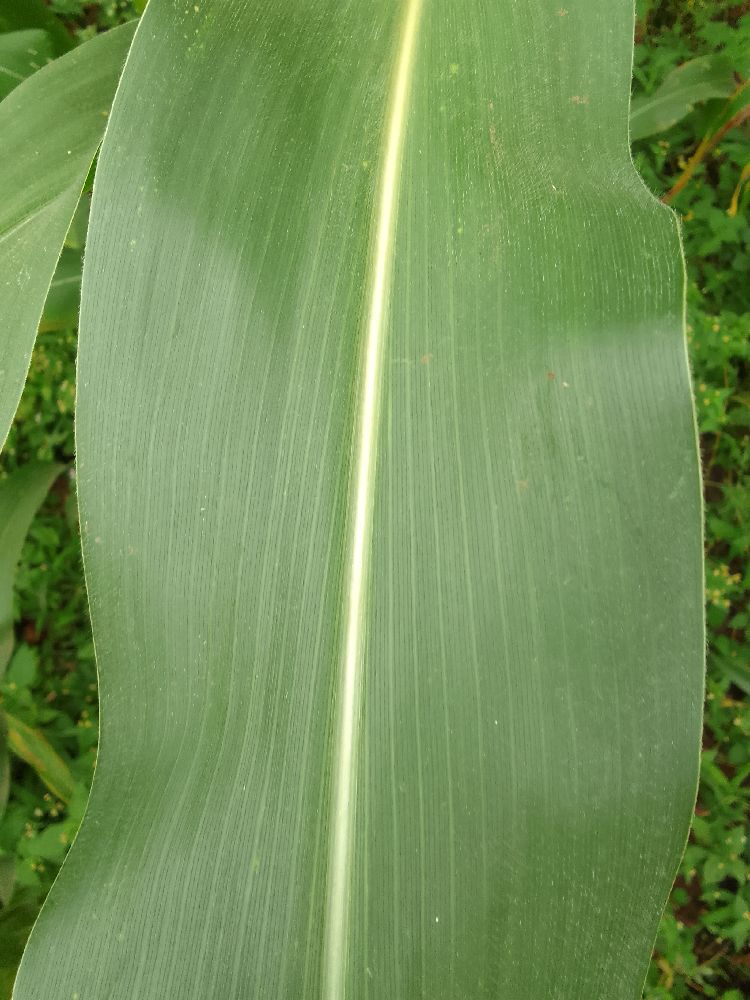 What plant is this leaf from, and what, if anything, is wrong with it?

maize, healthy
